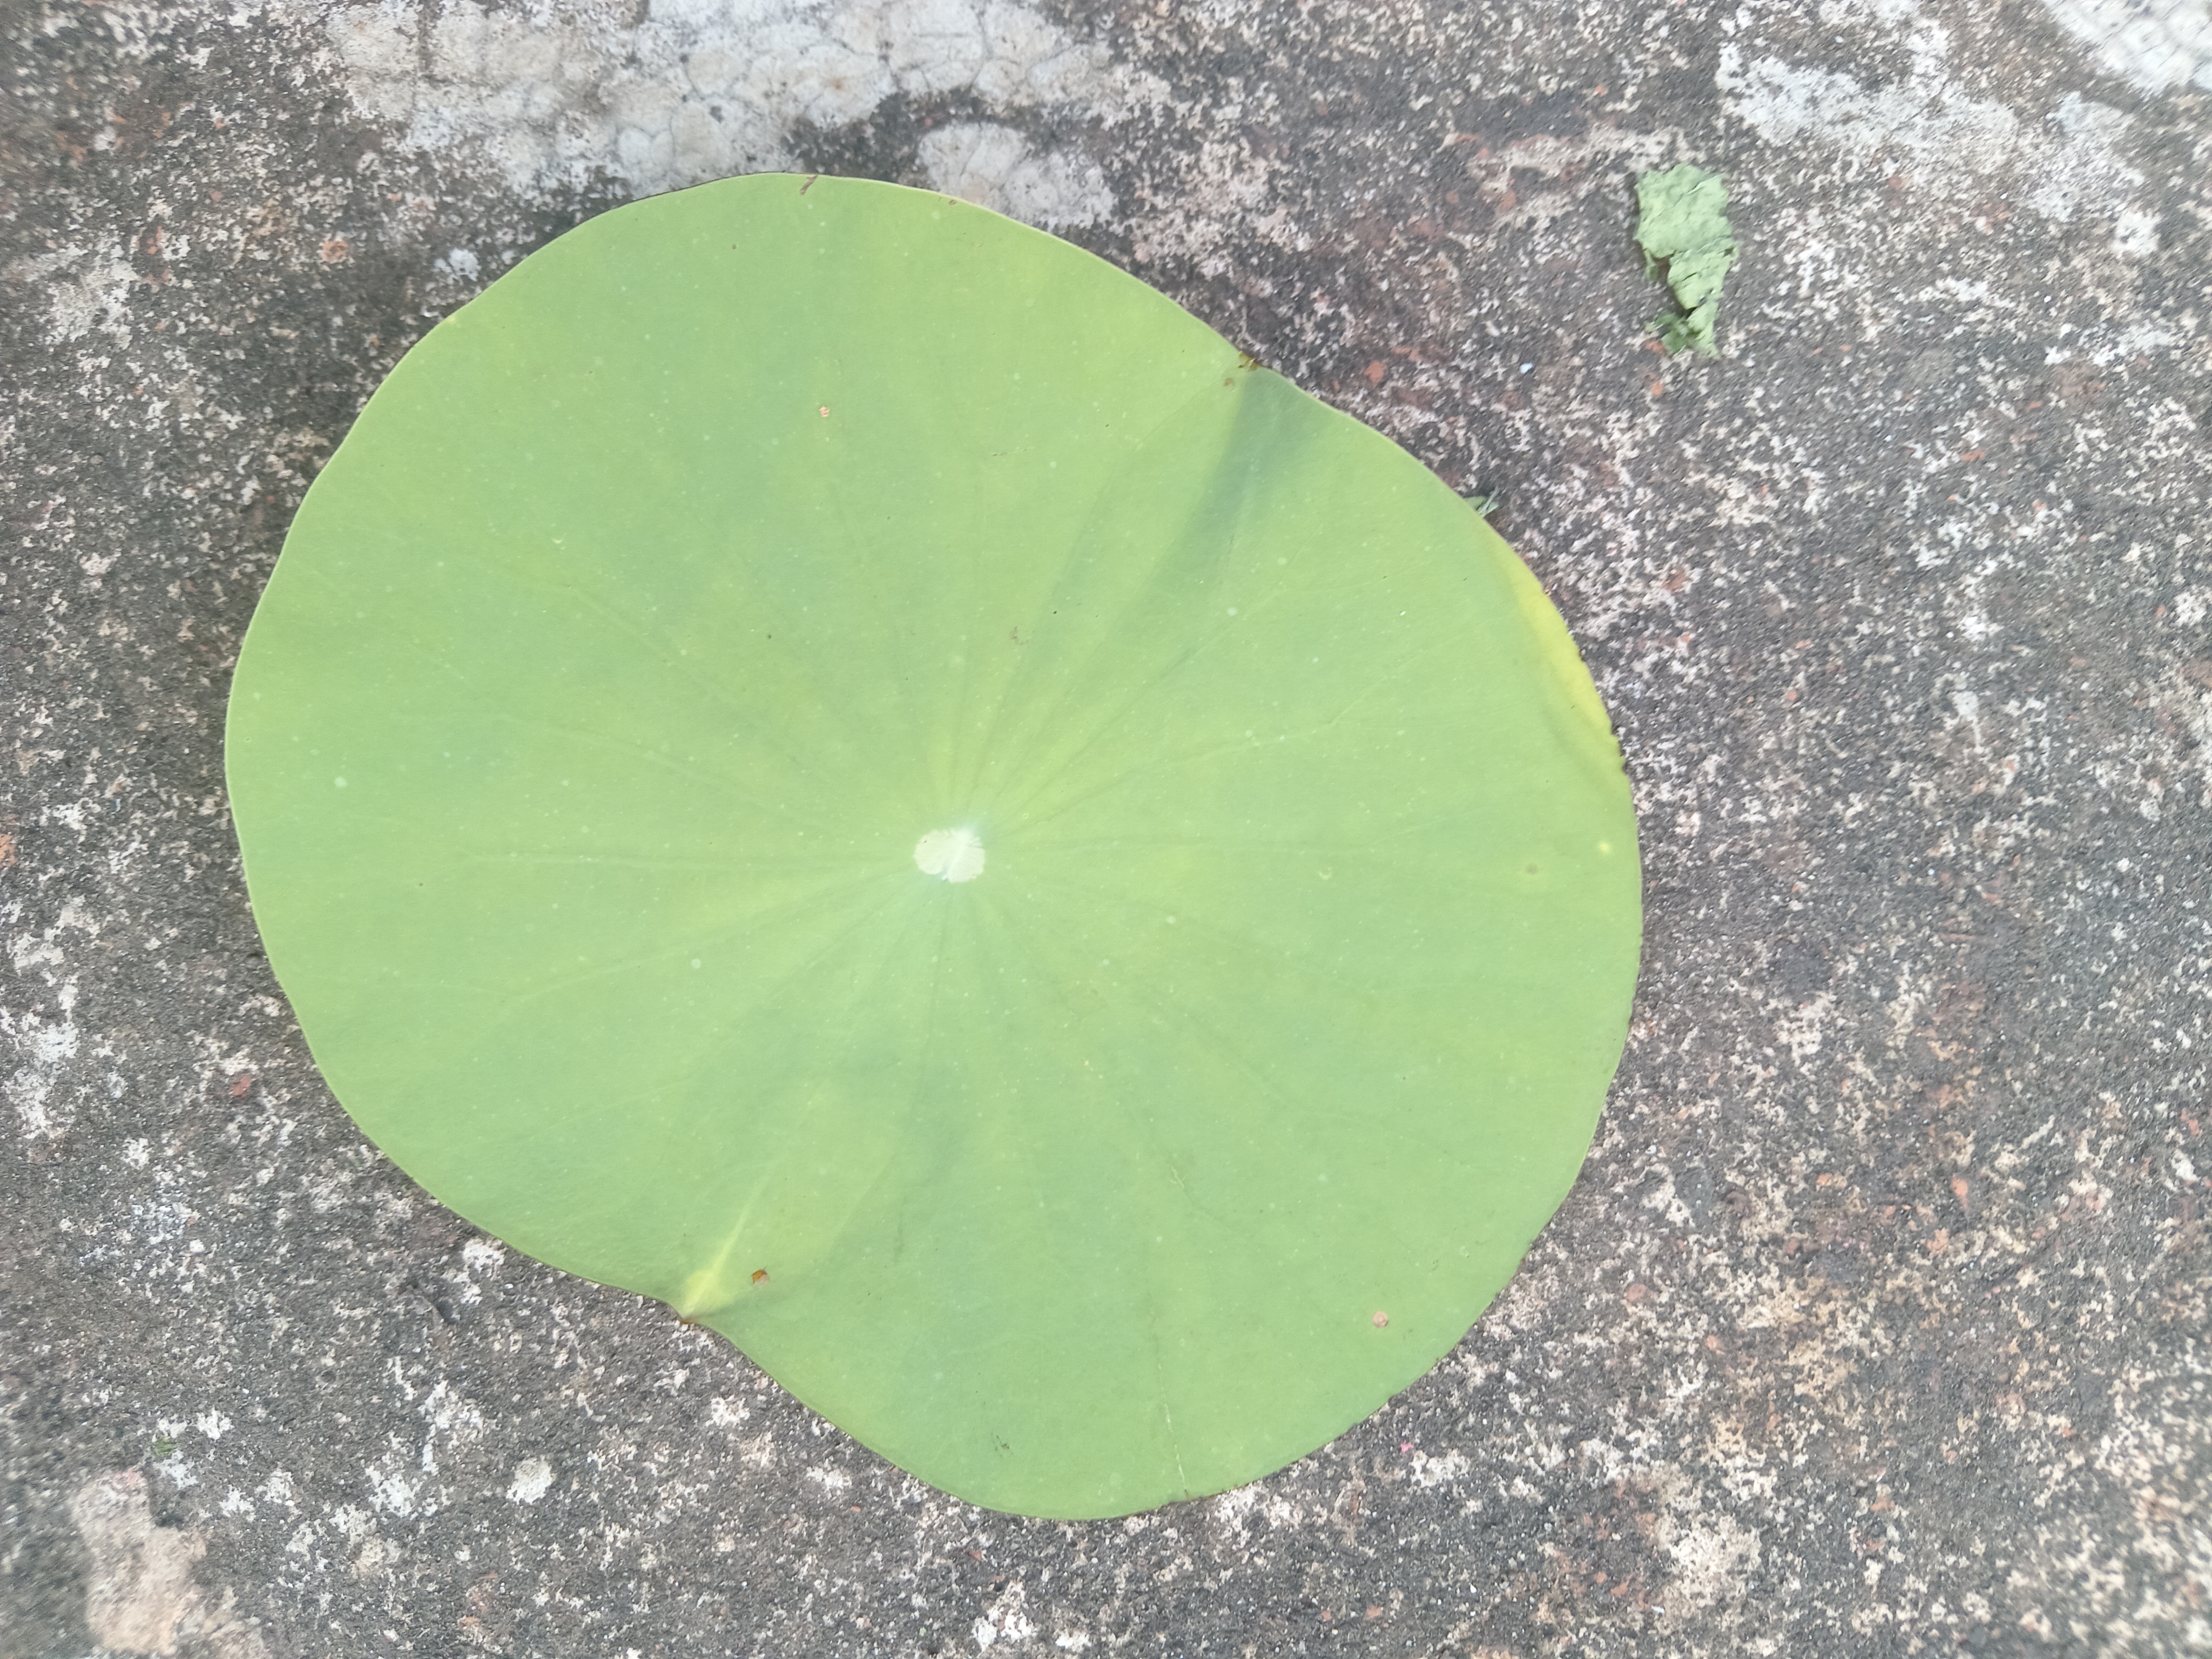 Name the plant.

lotus
